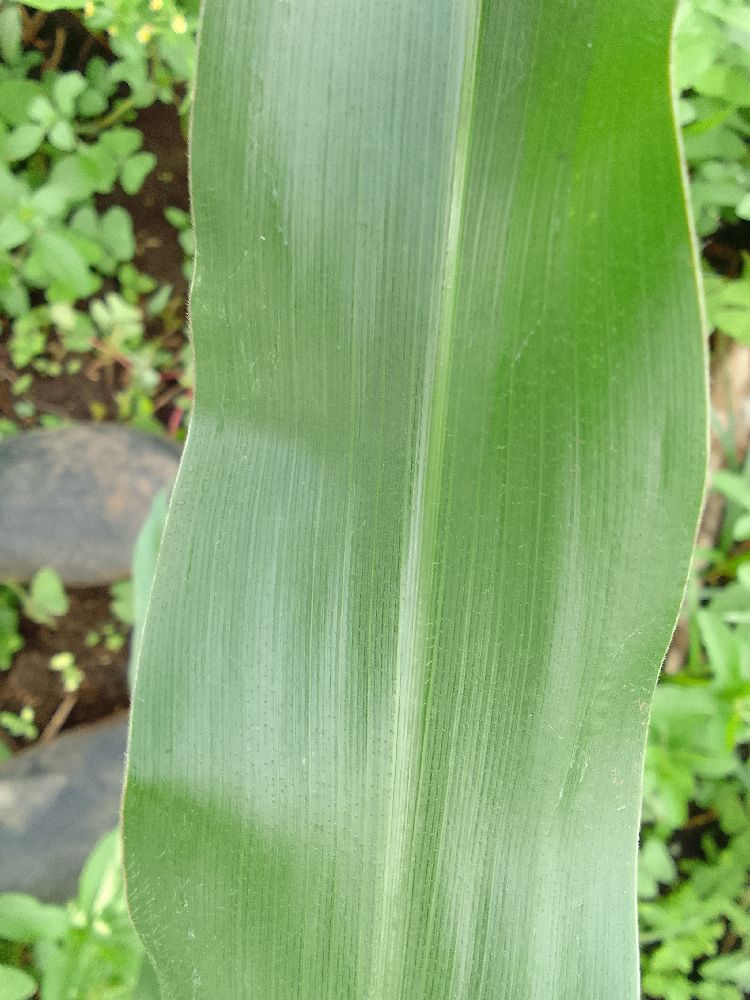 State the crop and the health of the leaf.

maize, healthy
